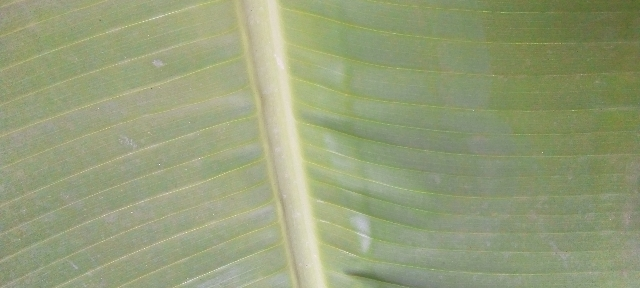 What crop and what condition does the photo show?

banana, healthy
